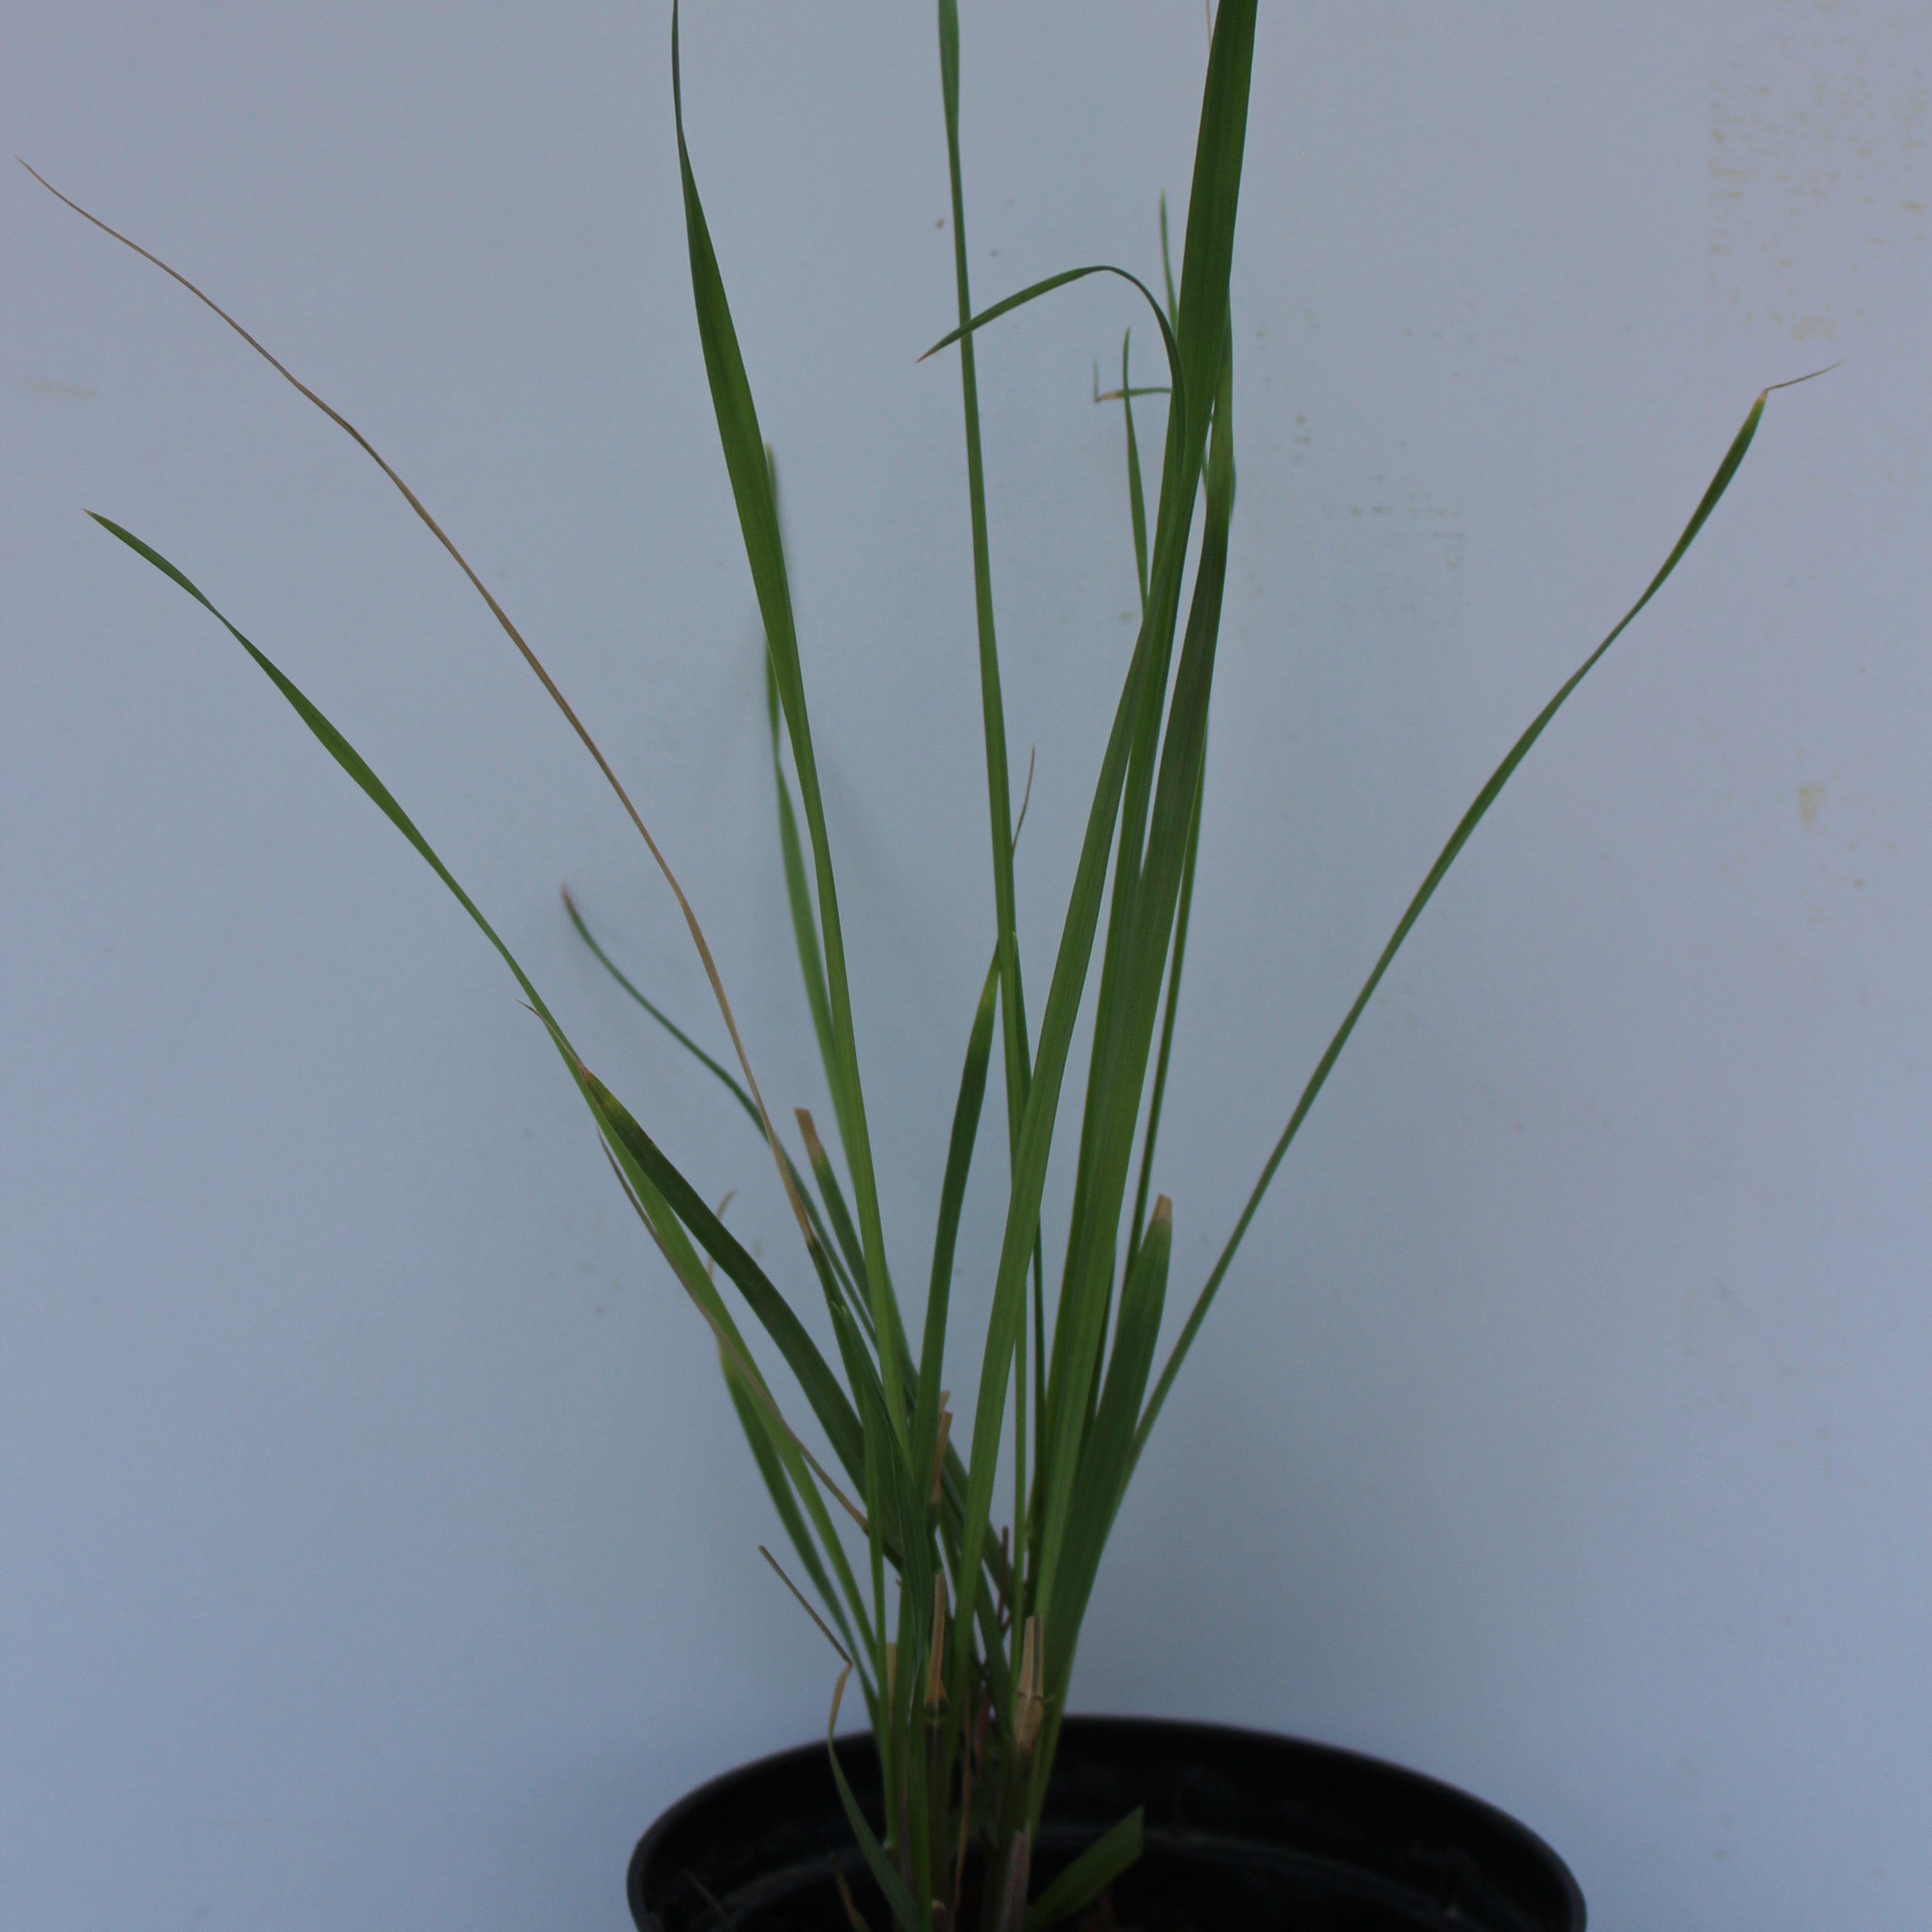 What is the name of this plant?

Lolium multiflorum
